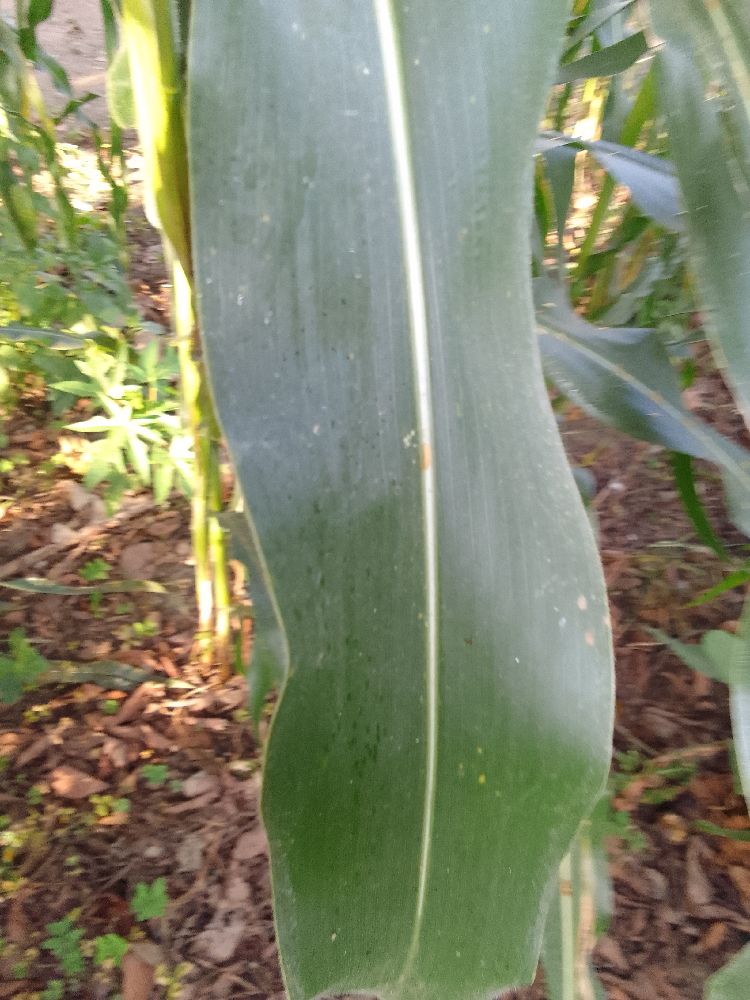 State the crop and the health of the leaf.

maize, healthy
